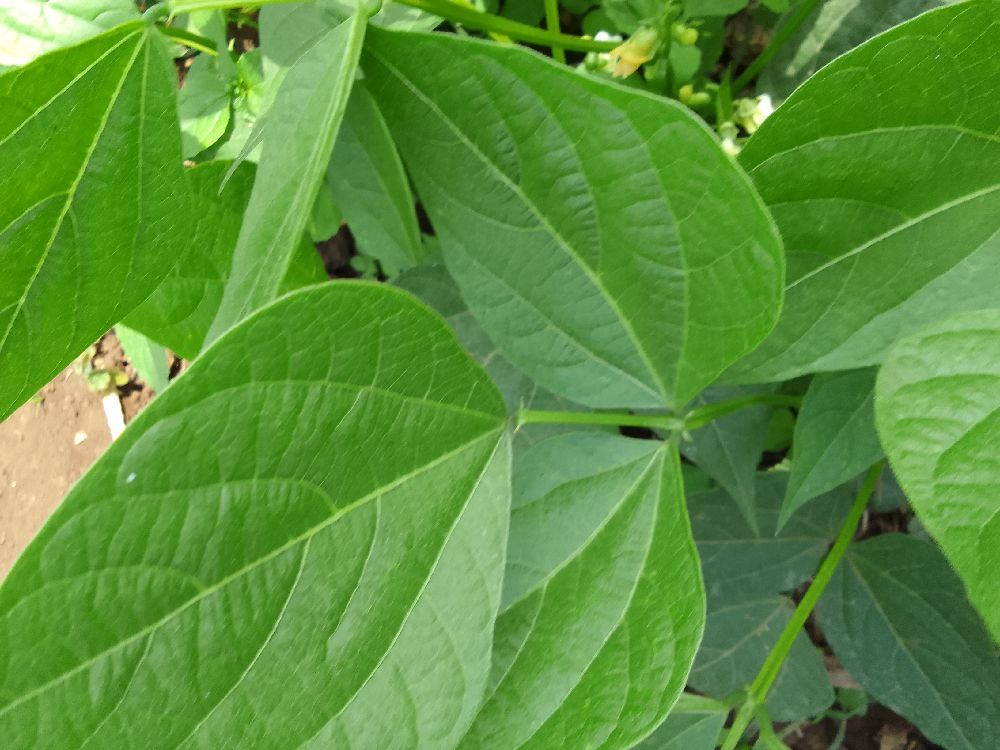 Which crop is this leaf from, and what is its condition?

common bean, healthy
